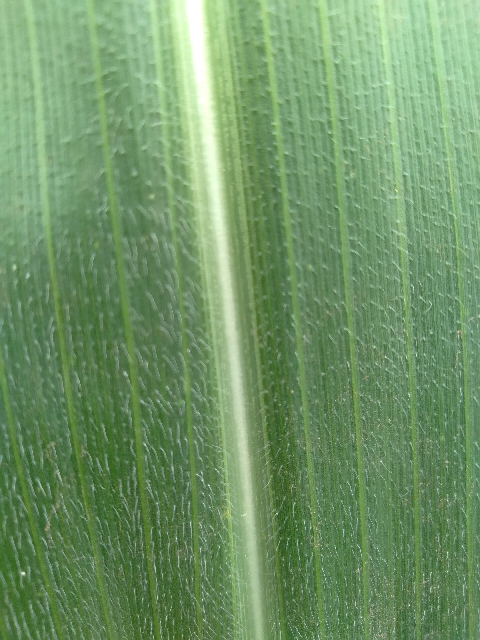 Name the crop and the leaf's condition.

maize, healthy
